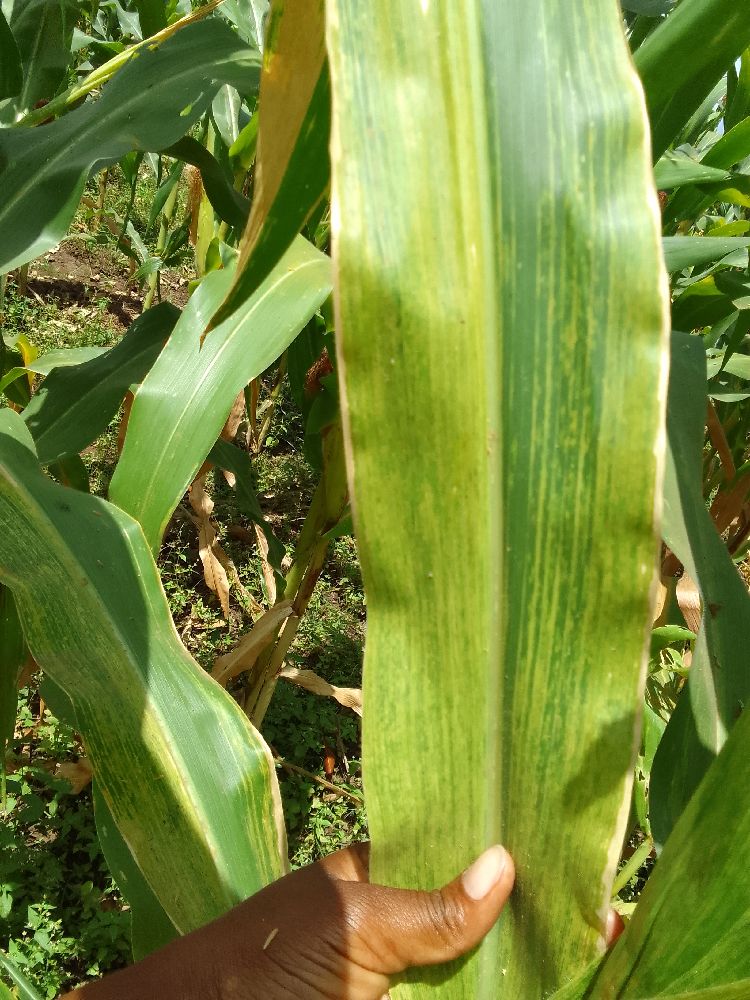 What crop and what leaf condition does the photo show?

maize, maize lethal necrosis
